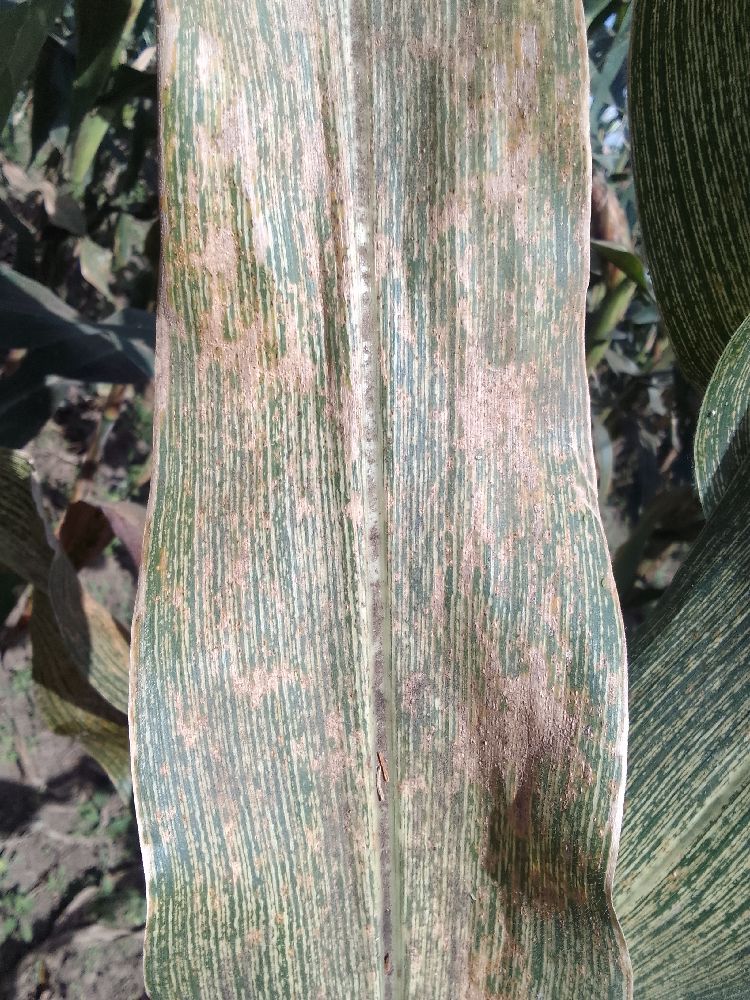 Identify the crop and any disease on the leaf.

maize, maize streak virus
